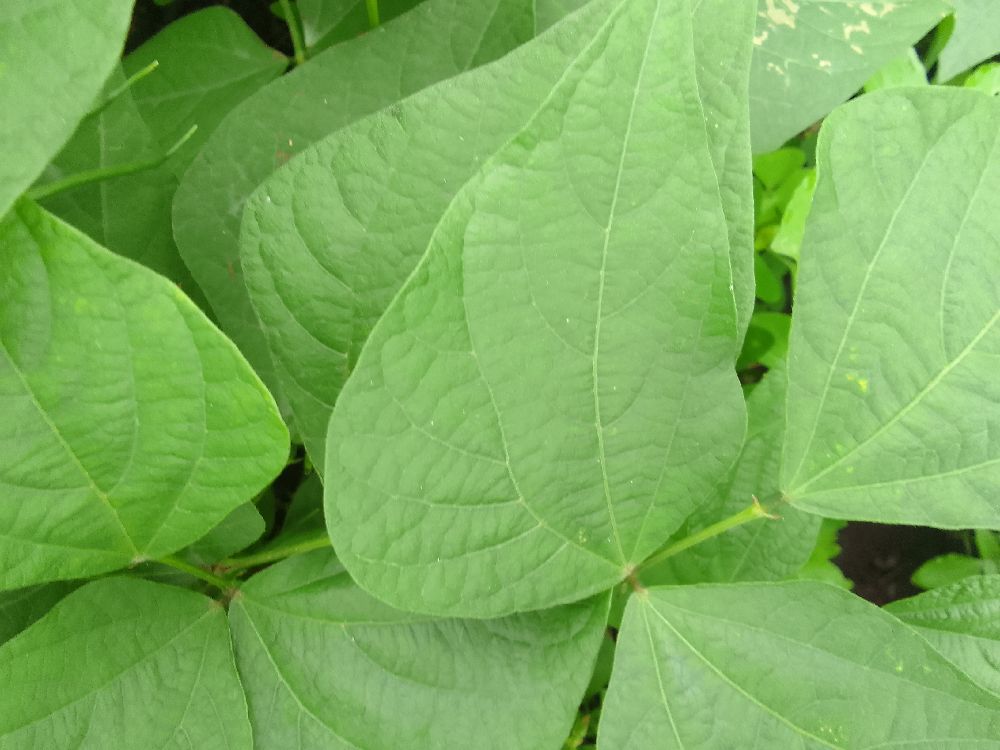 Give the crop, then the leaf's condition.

common bean, healthy
